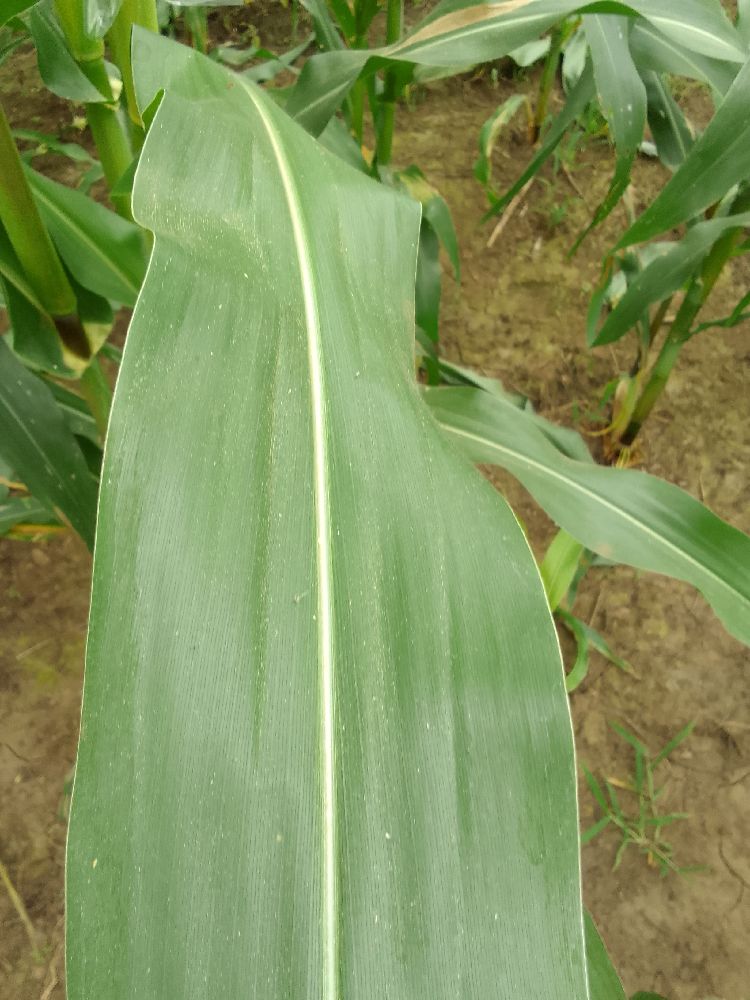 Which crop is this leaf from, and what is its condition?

maize, healthy
